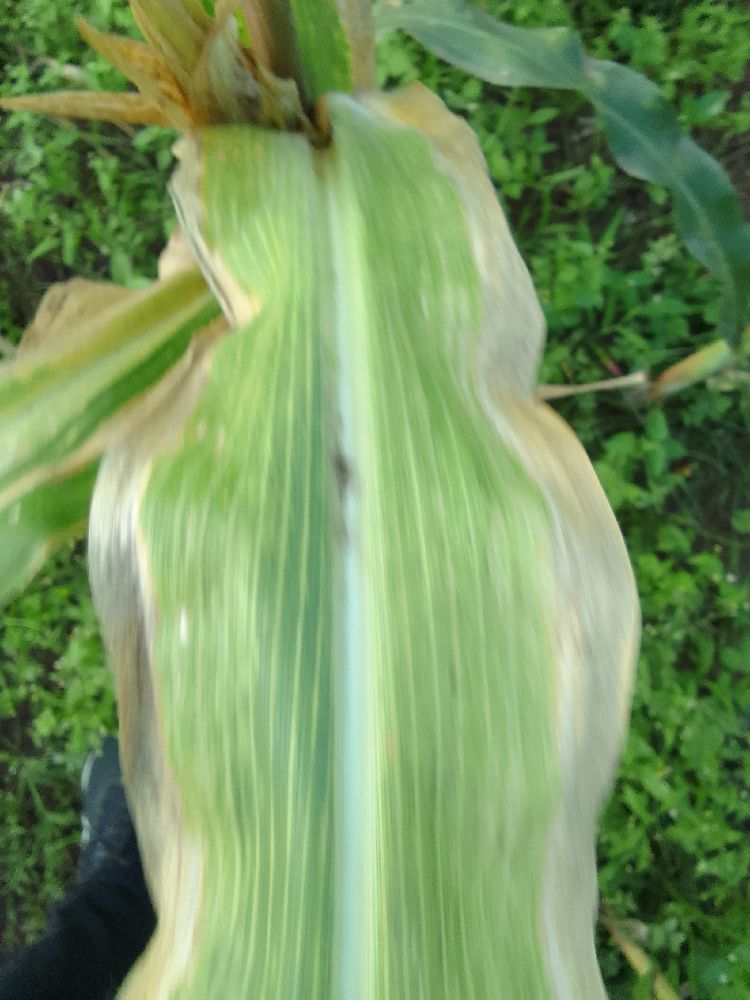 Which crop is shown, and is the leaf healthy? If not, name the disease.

maize, maize lethal necrosis
